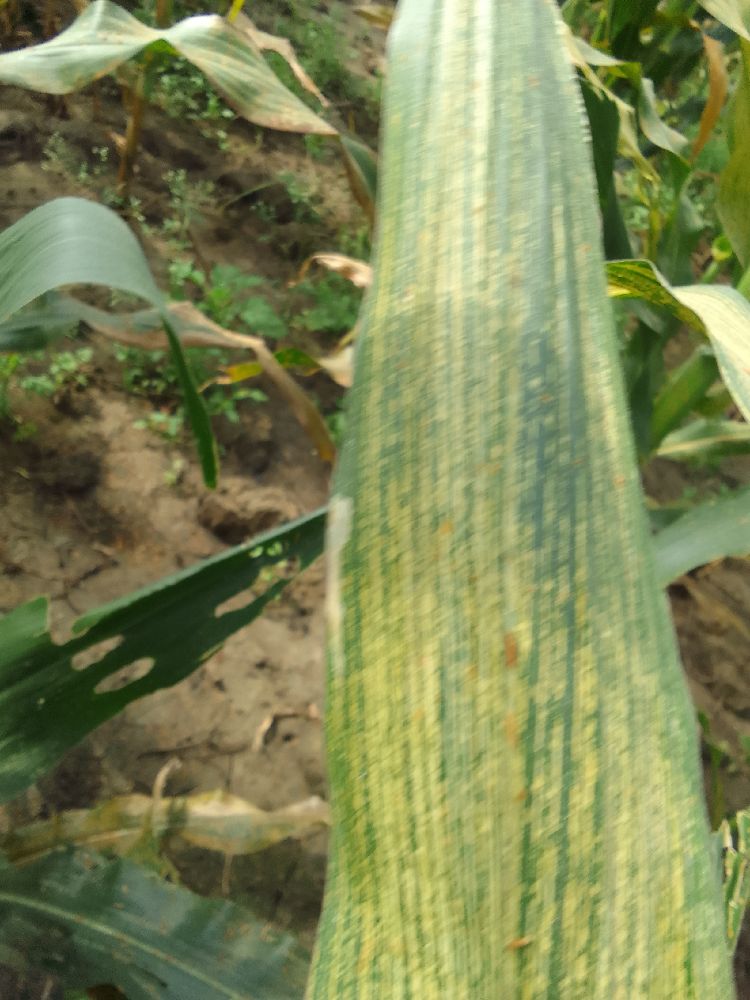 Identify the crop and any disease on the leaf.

maize, maize streak virus
